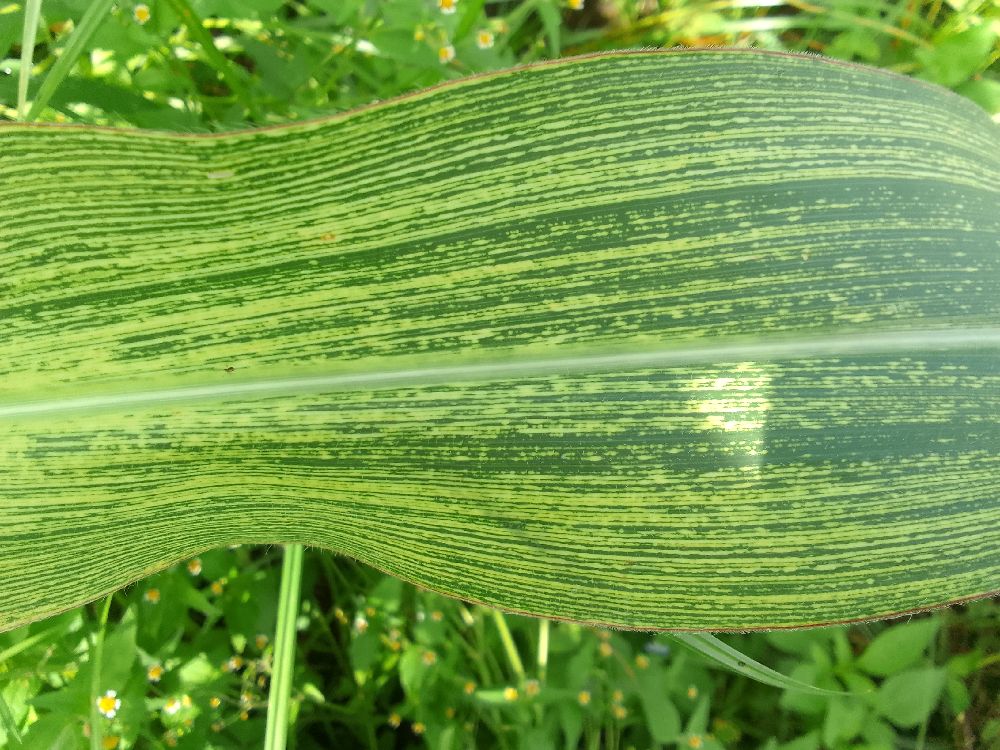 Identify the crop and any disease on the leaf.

maize, maize streak virus
